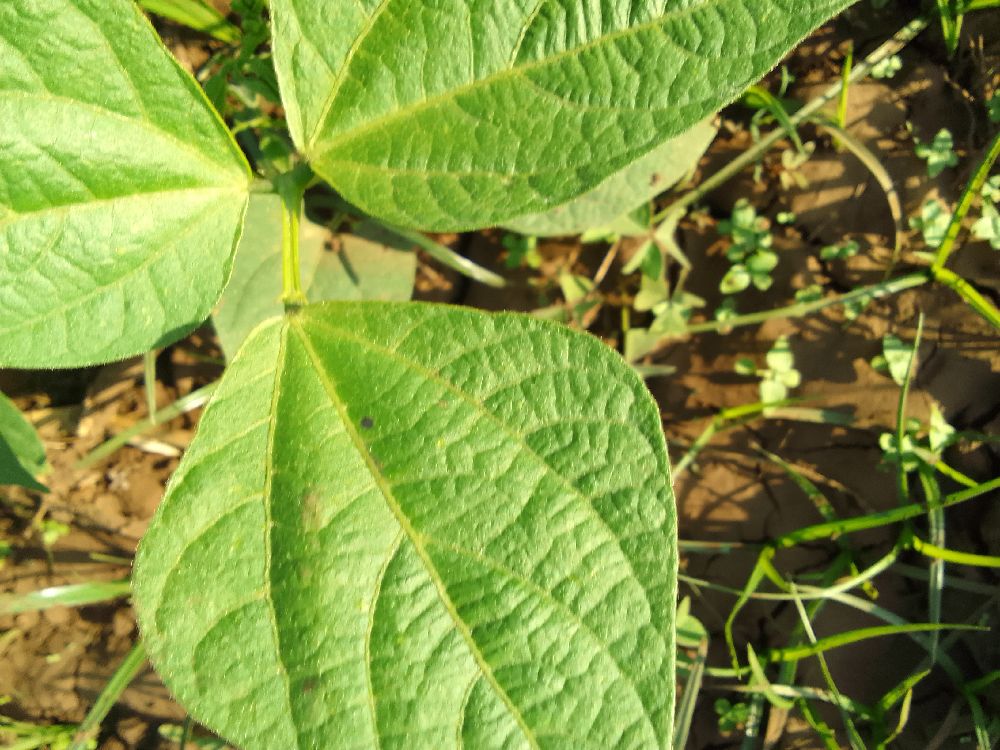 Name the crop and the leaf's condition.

common bean, healthy
